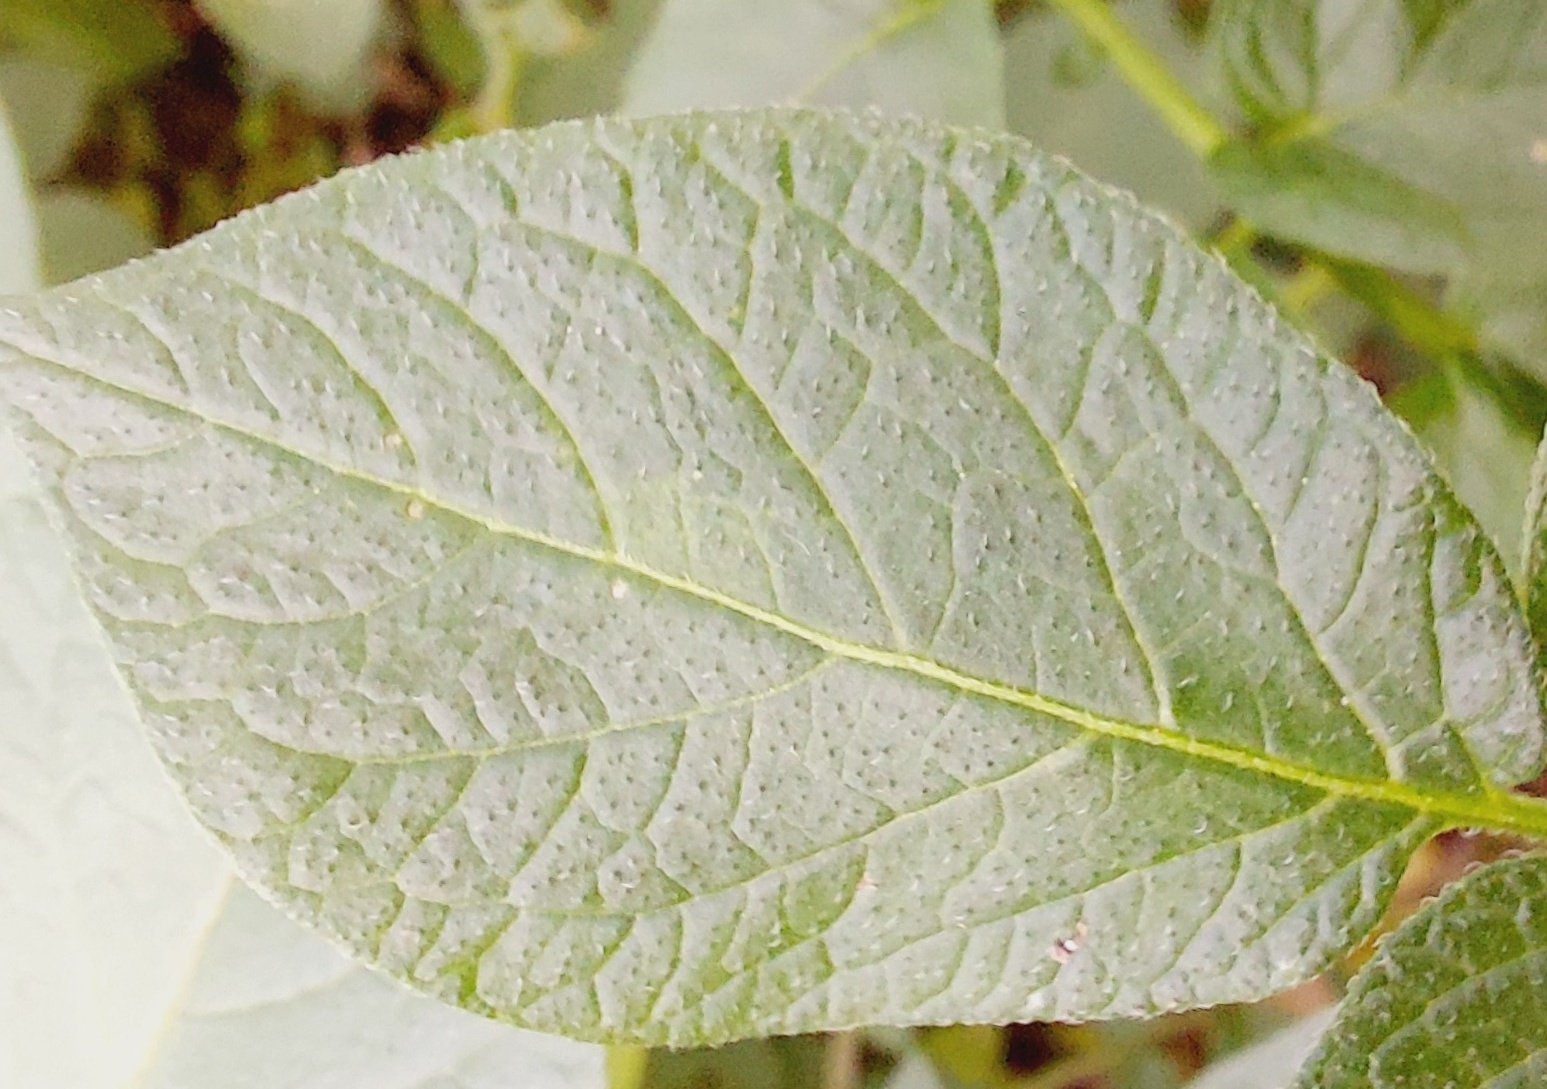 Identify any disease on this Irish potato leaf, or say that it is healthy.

healthy
